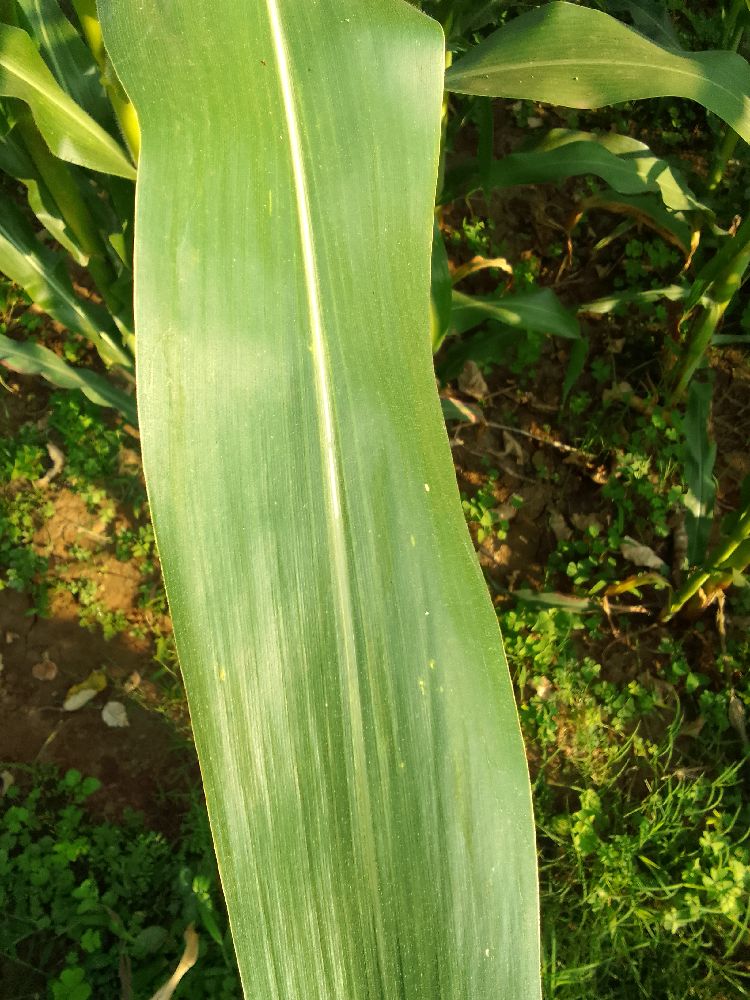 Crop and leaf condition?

maize, healthy
